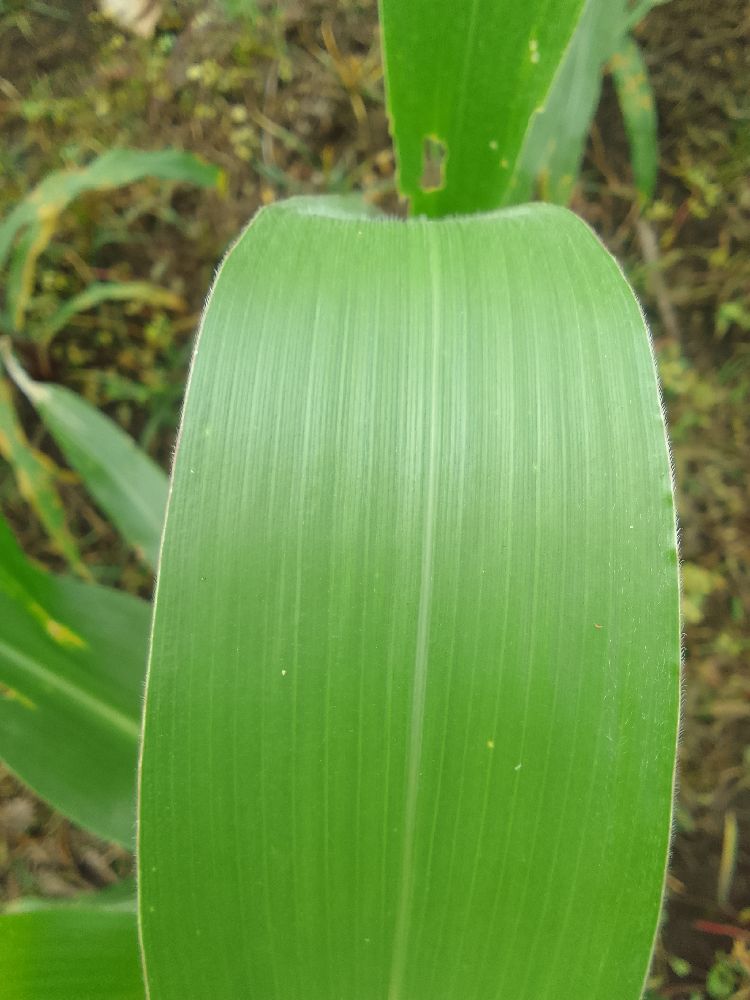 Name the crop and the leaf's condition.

maize, healthy
